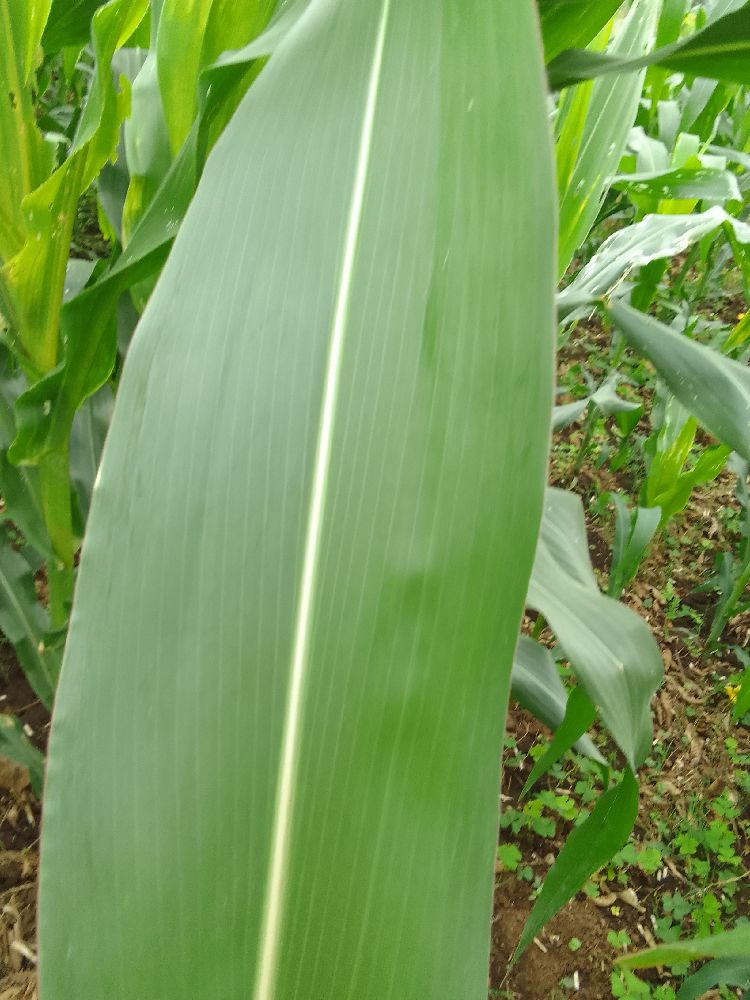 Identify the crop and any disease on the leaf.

maize, healthy
